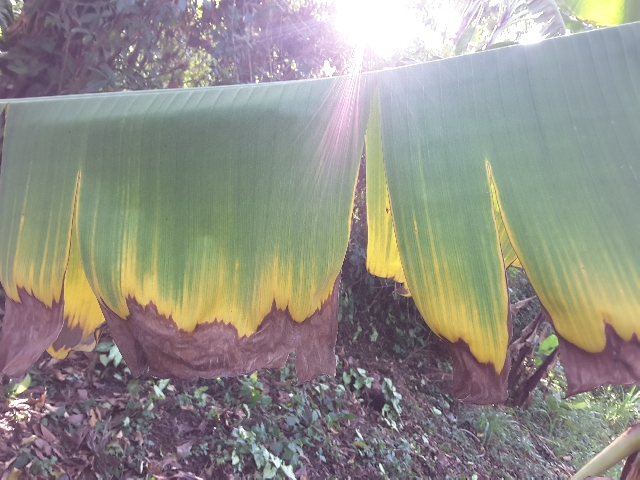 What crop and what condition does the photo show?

banana, fusarium wilt race 1
